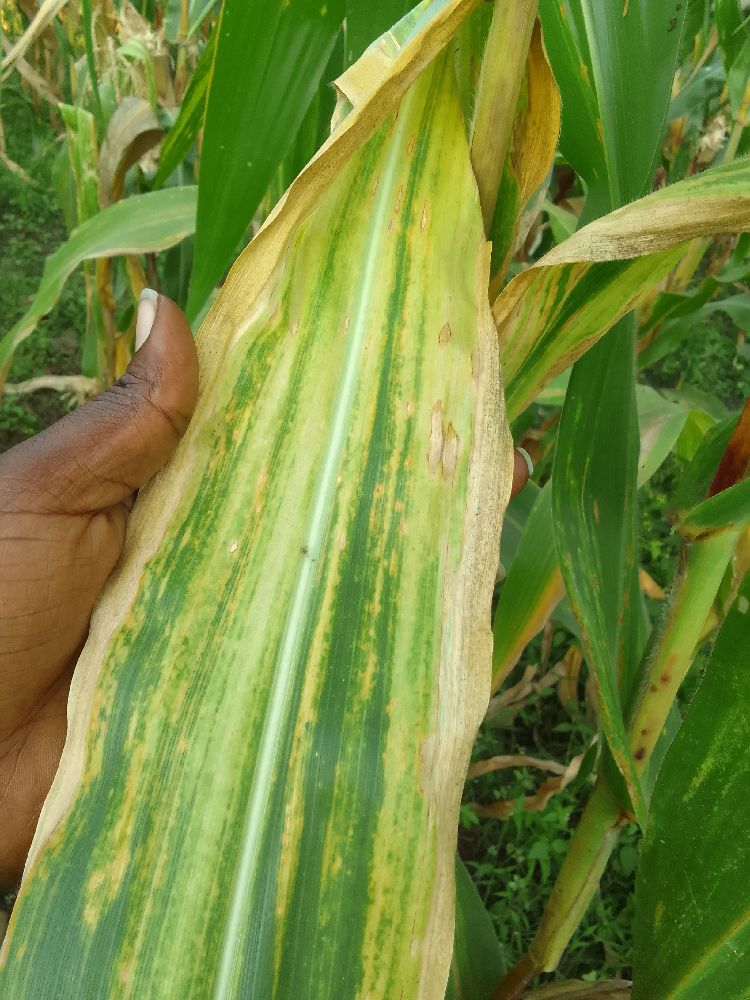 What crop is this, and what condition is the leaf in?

maize, maize lethal necrosis
